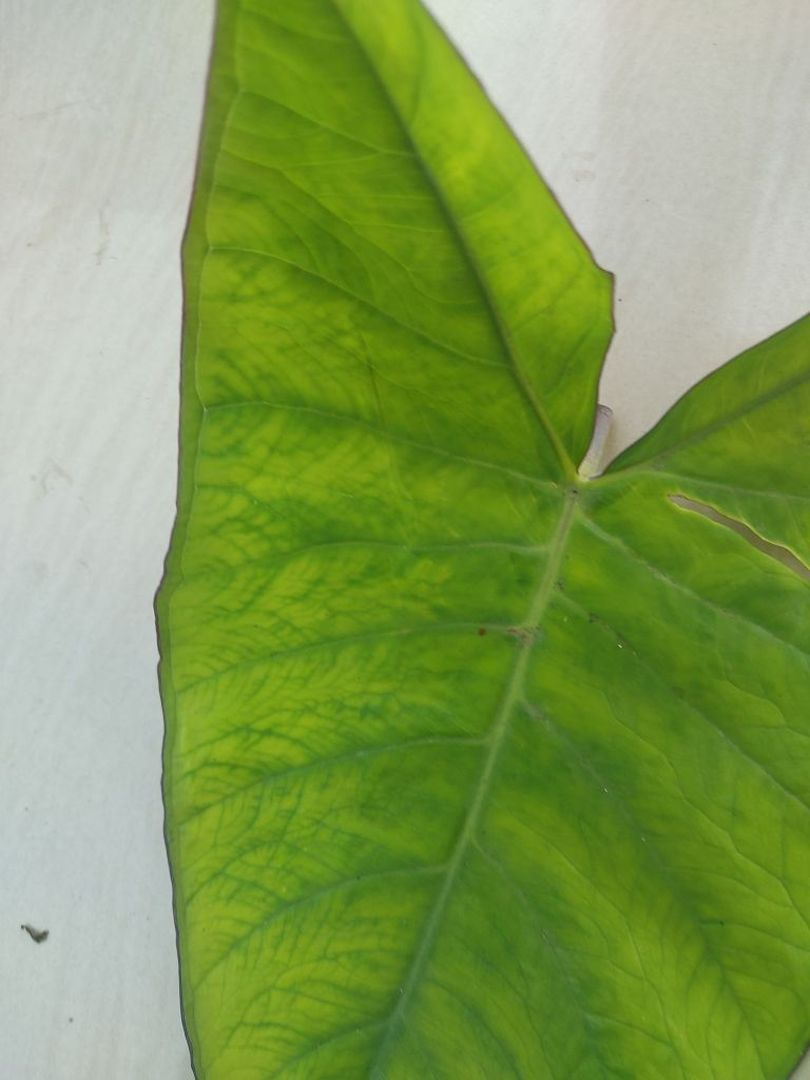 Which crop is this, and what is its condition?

taro, mosaic
